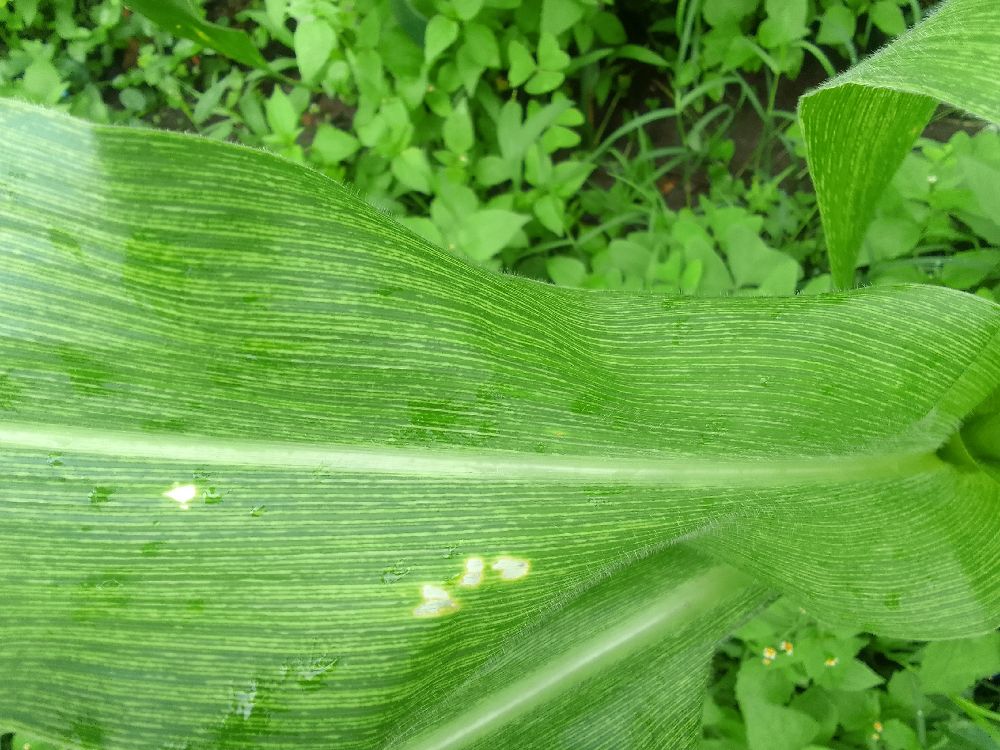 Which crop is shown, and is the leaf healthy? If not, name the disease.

maize, maize streak virus
